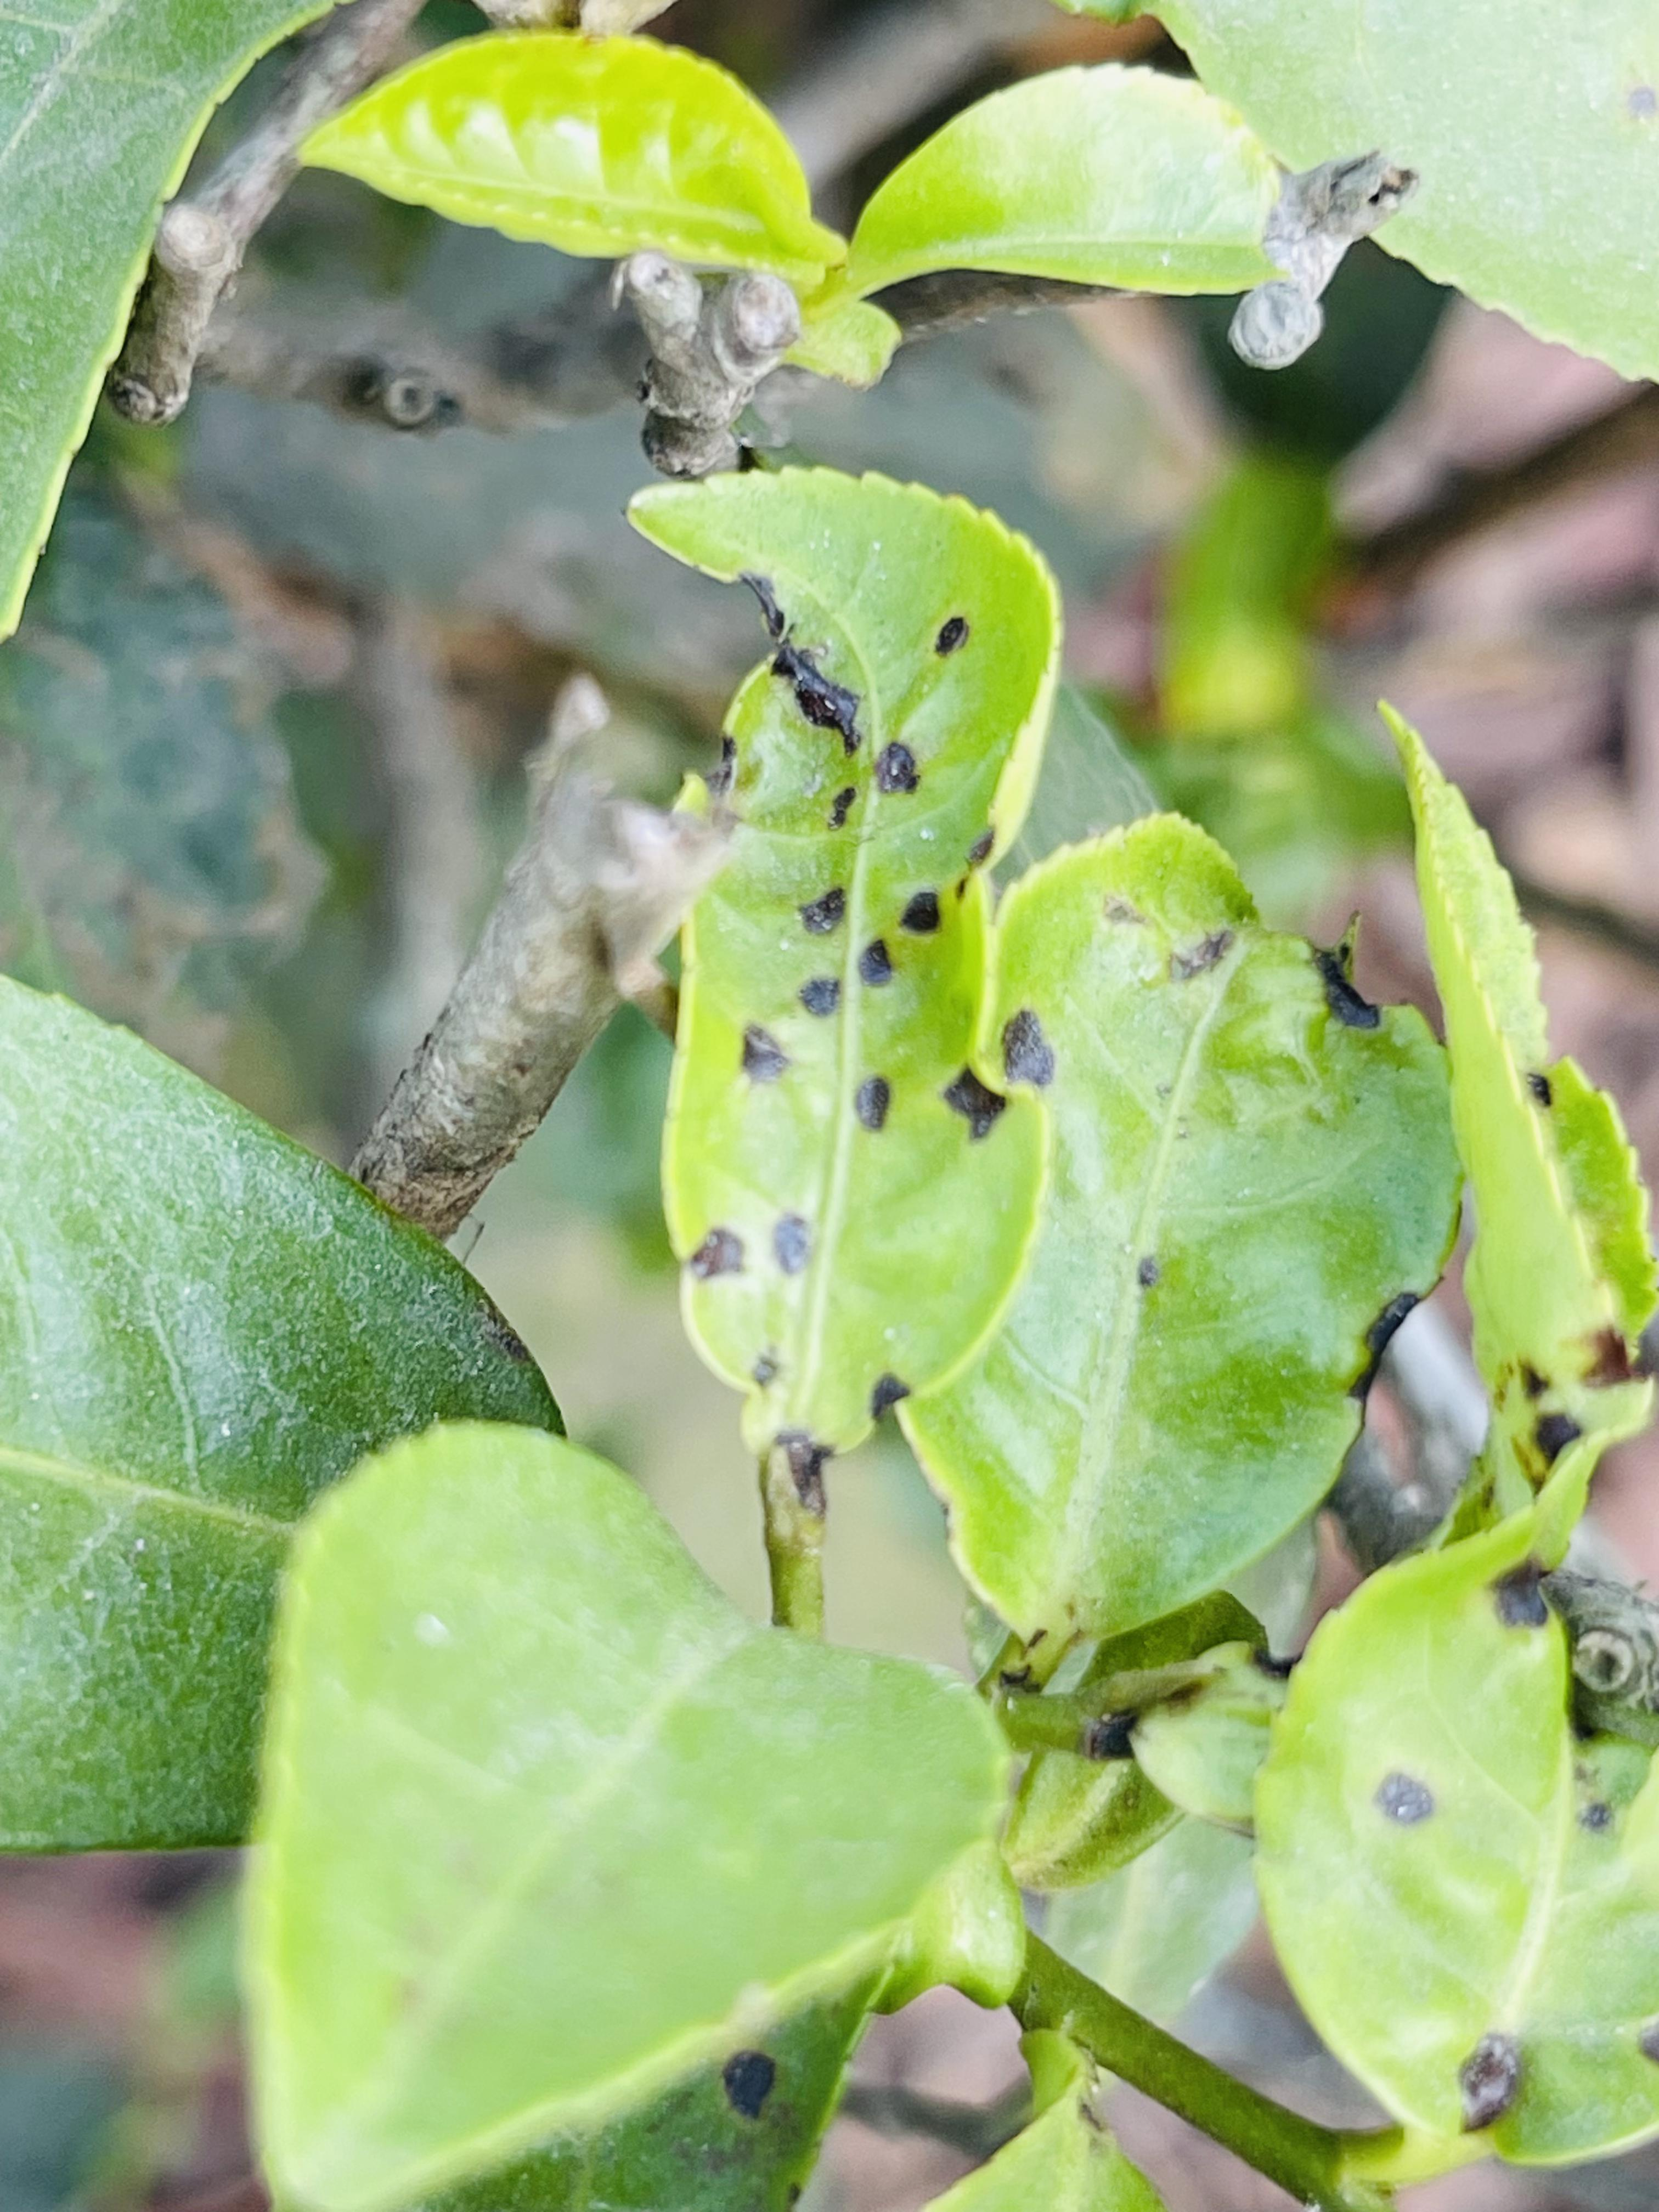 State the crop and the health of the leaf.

tea, helopeltis
